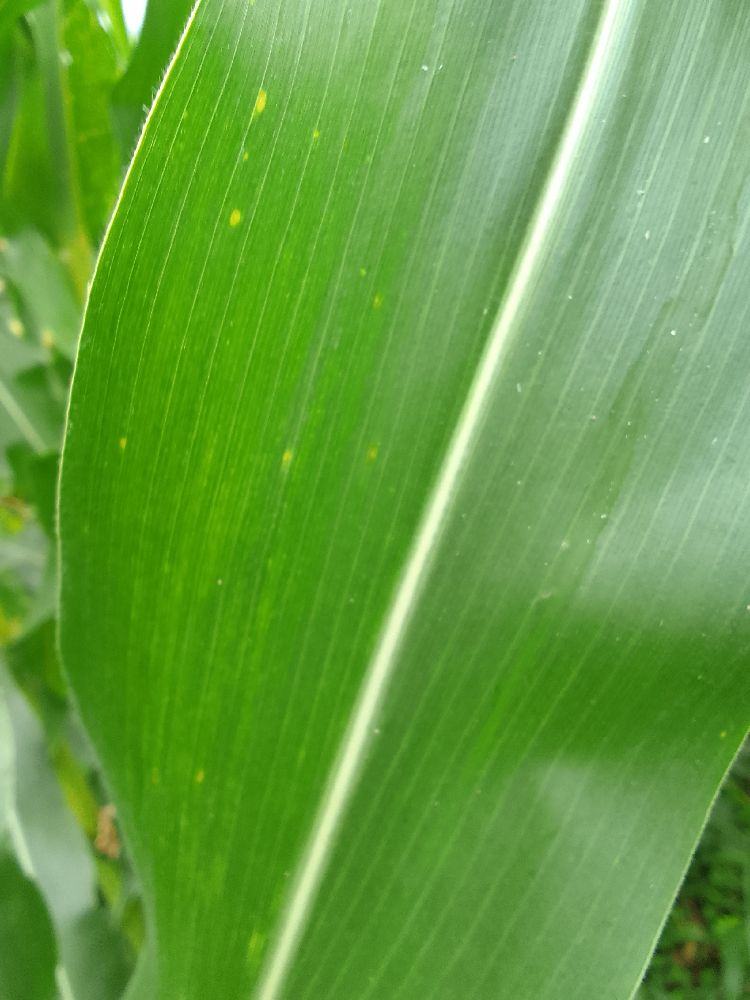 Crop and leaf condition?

maize, healthy
